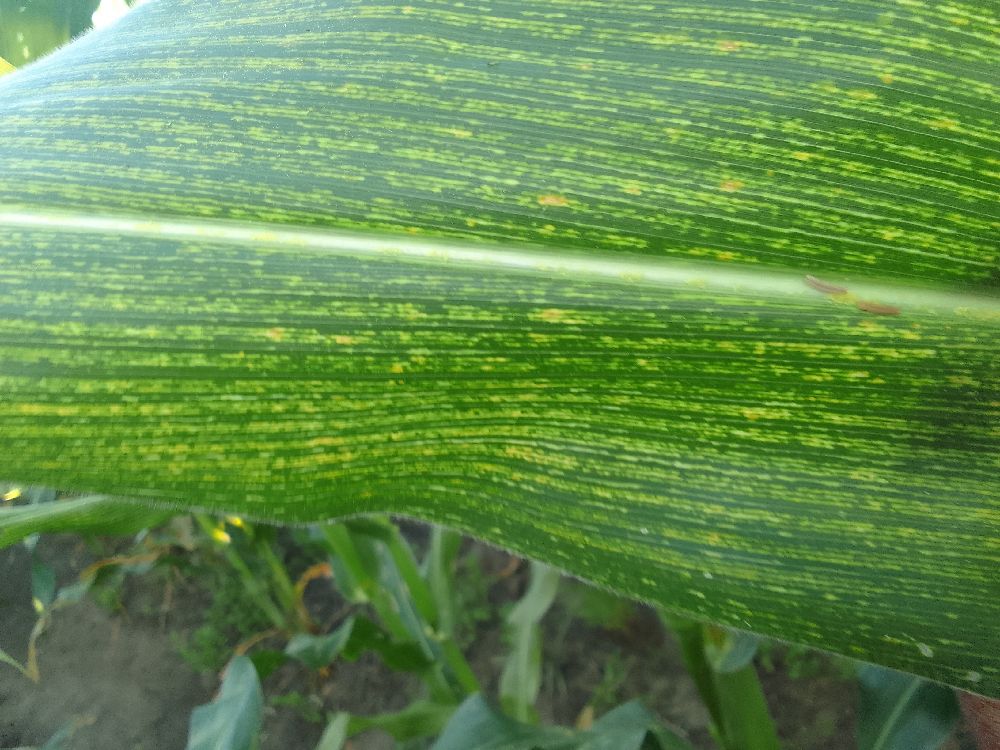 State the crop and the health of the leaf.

maize, maize streak virus
